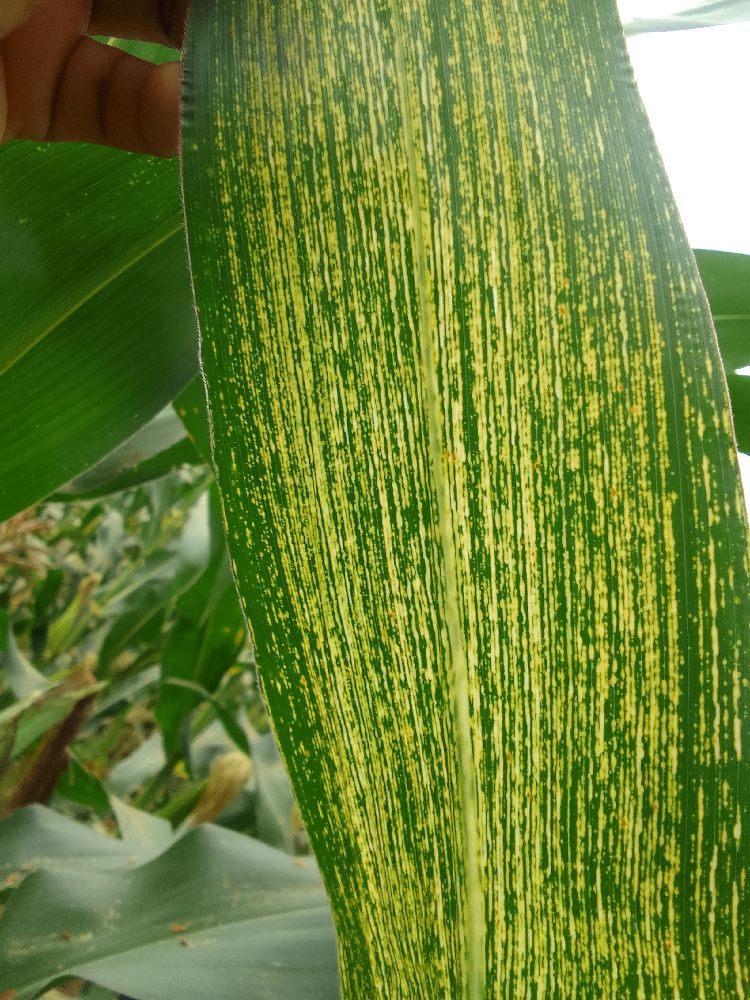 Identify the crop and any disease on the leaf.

maize, maize streak virus
